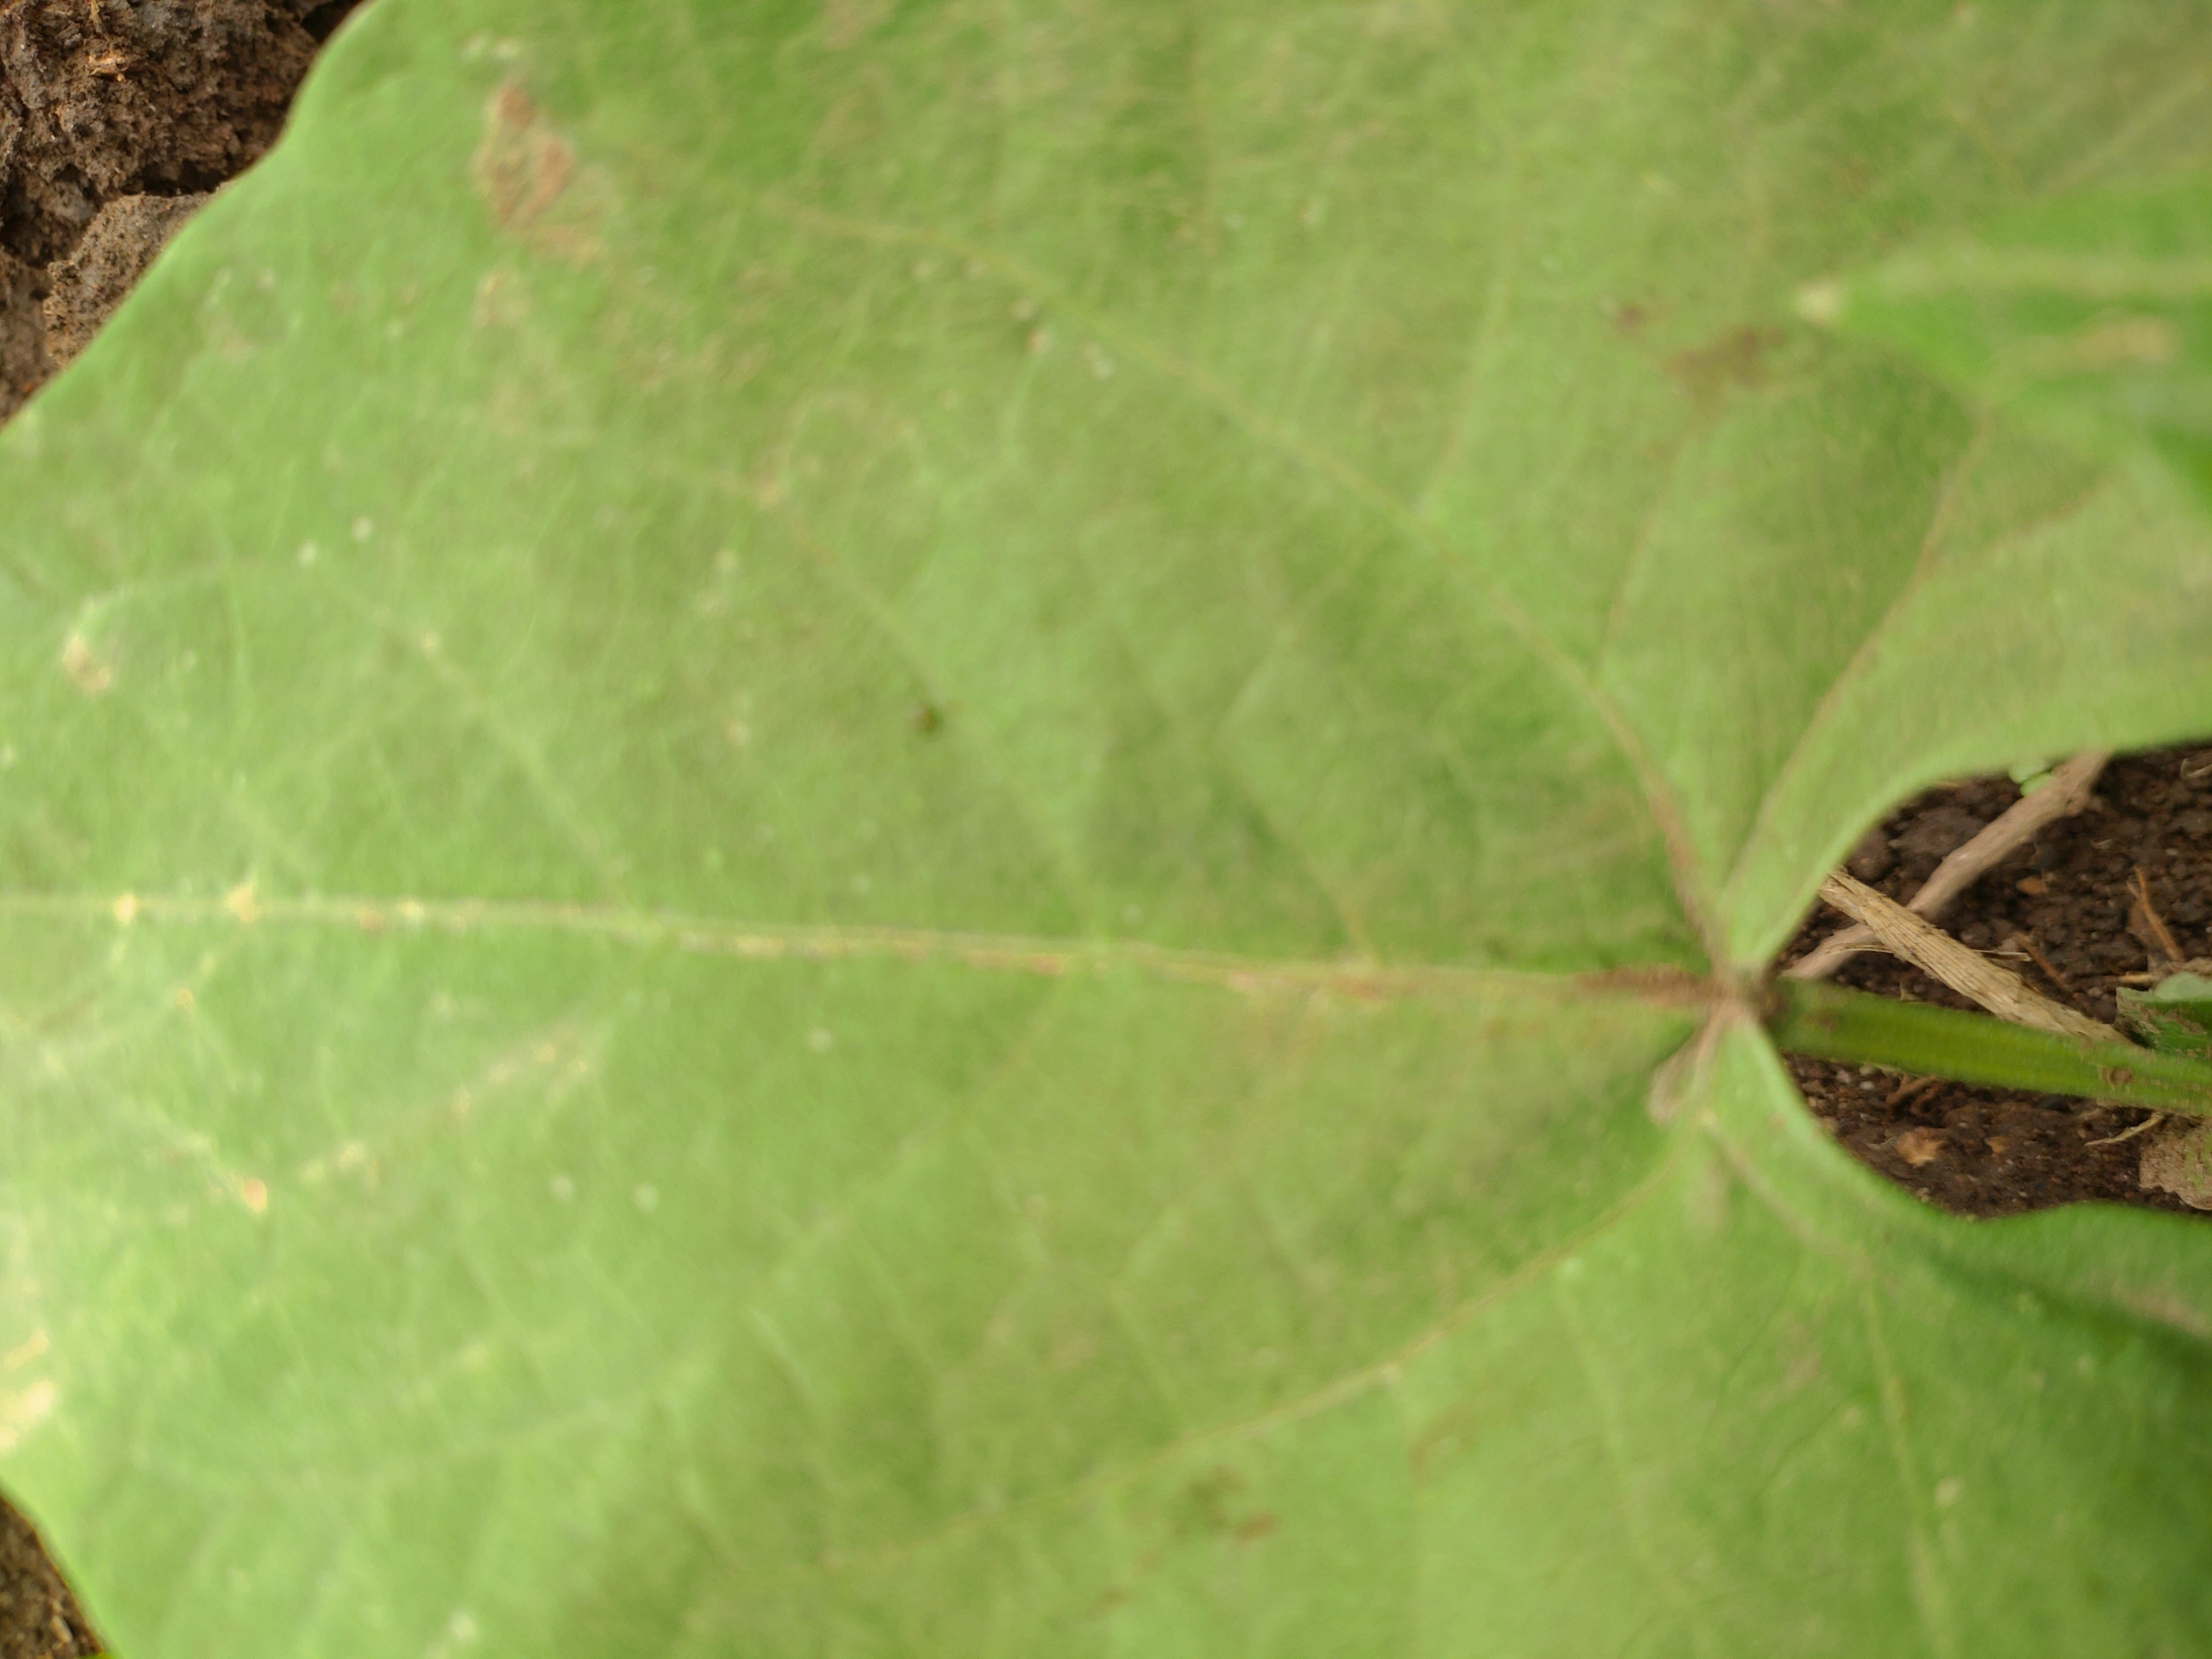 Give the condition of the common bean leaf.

healthy
